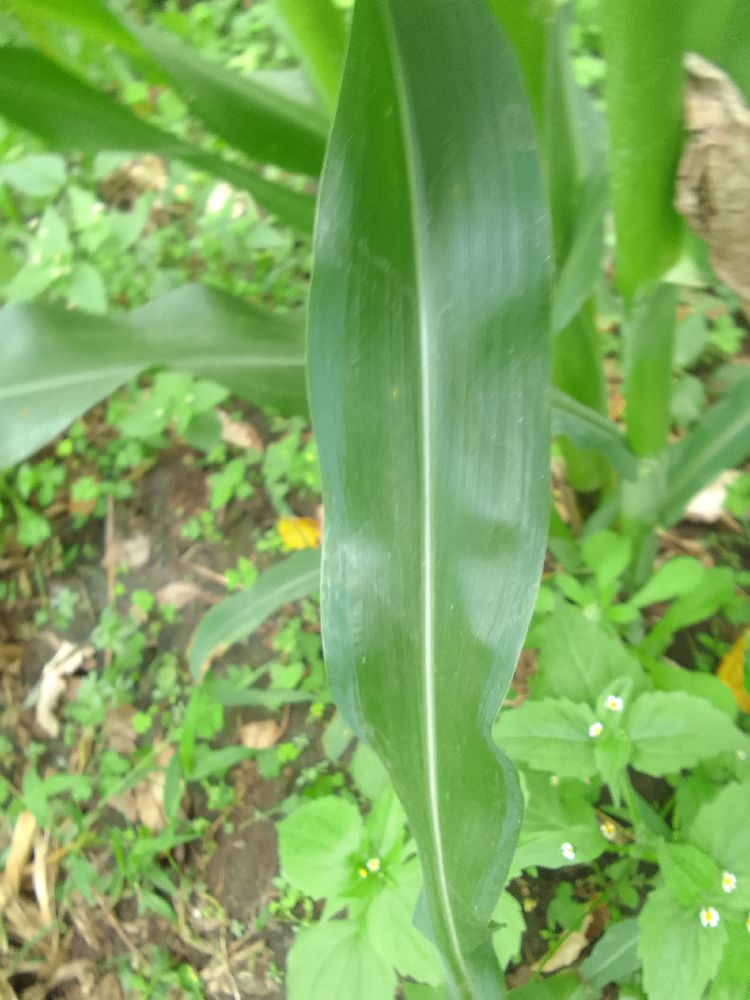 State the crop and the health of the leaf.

maize, healthy
